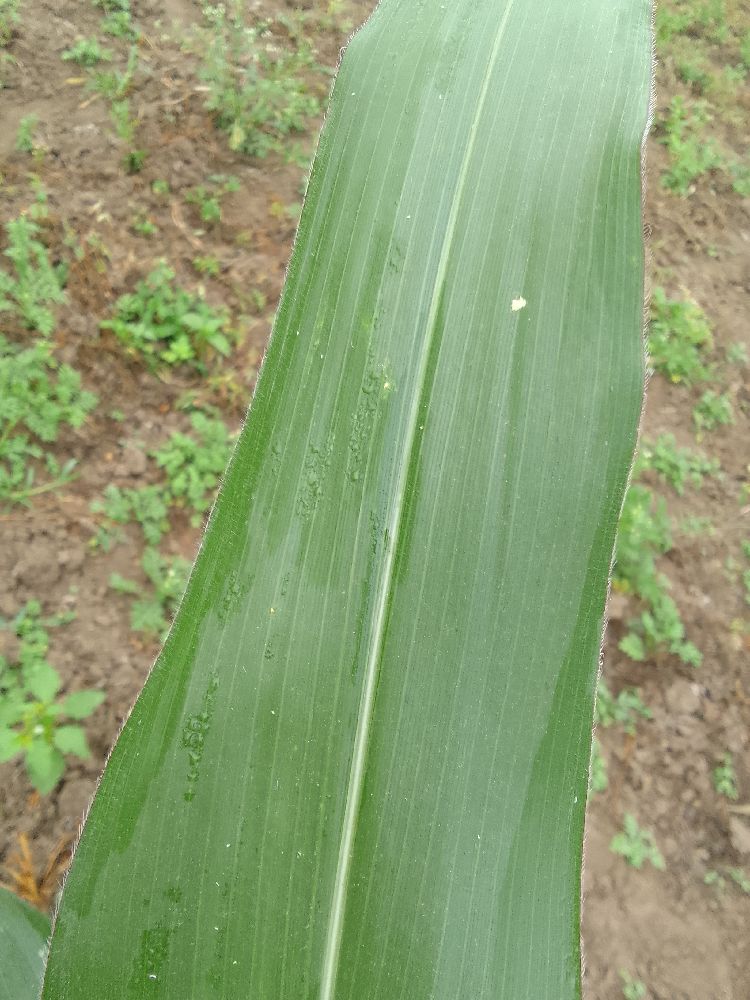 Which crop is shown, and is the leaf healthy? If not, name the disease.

maize, healthy
